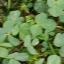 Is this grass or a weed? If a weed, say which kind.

unstructured weed
